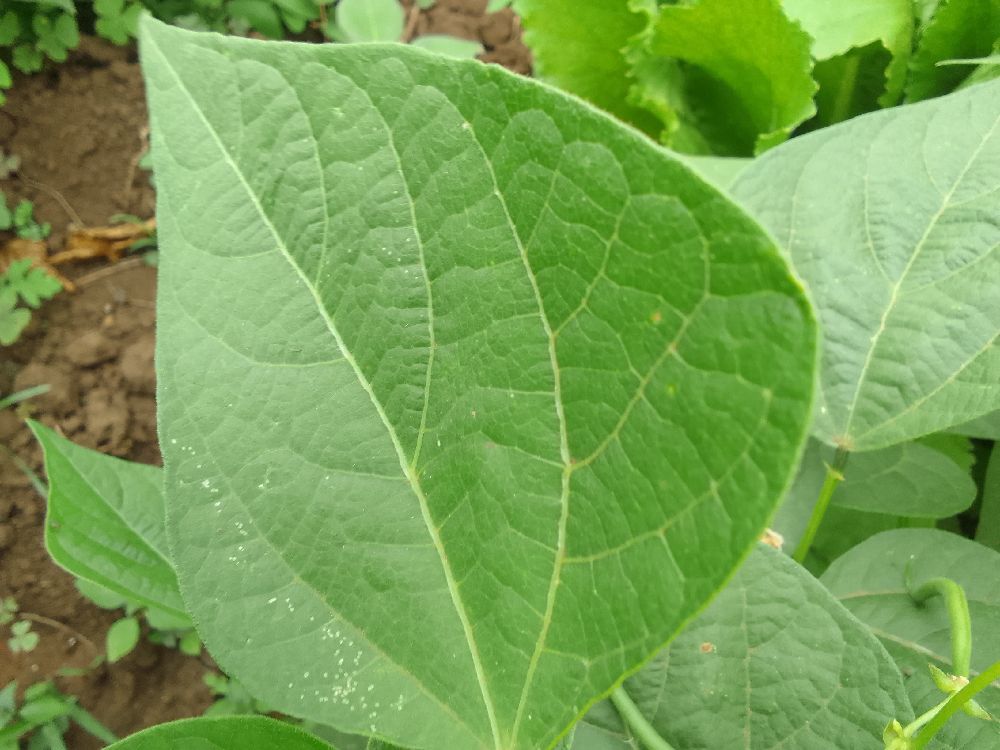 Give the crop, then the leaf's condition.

common bean, healthy
